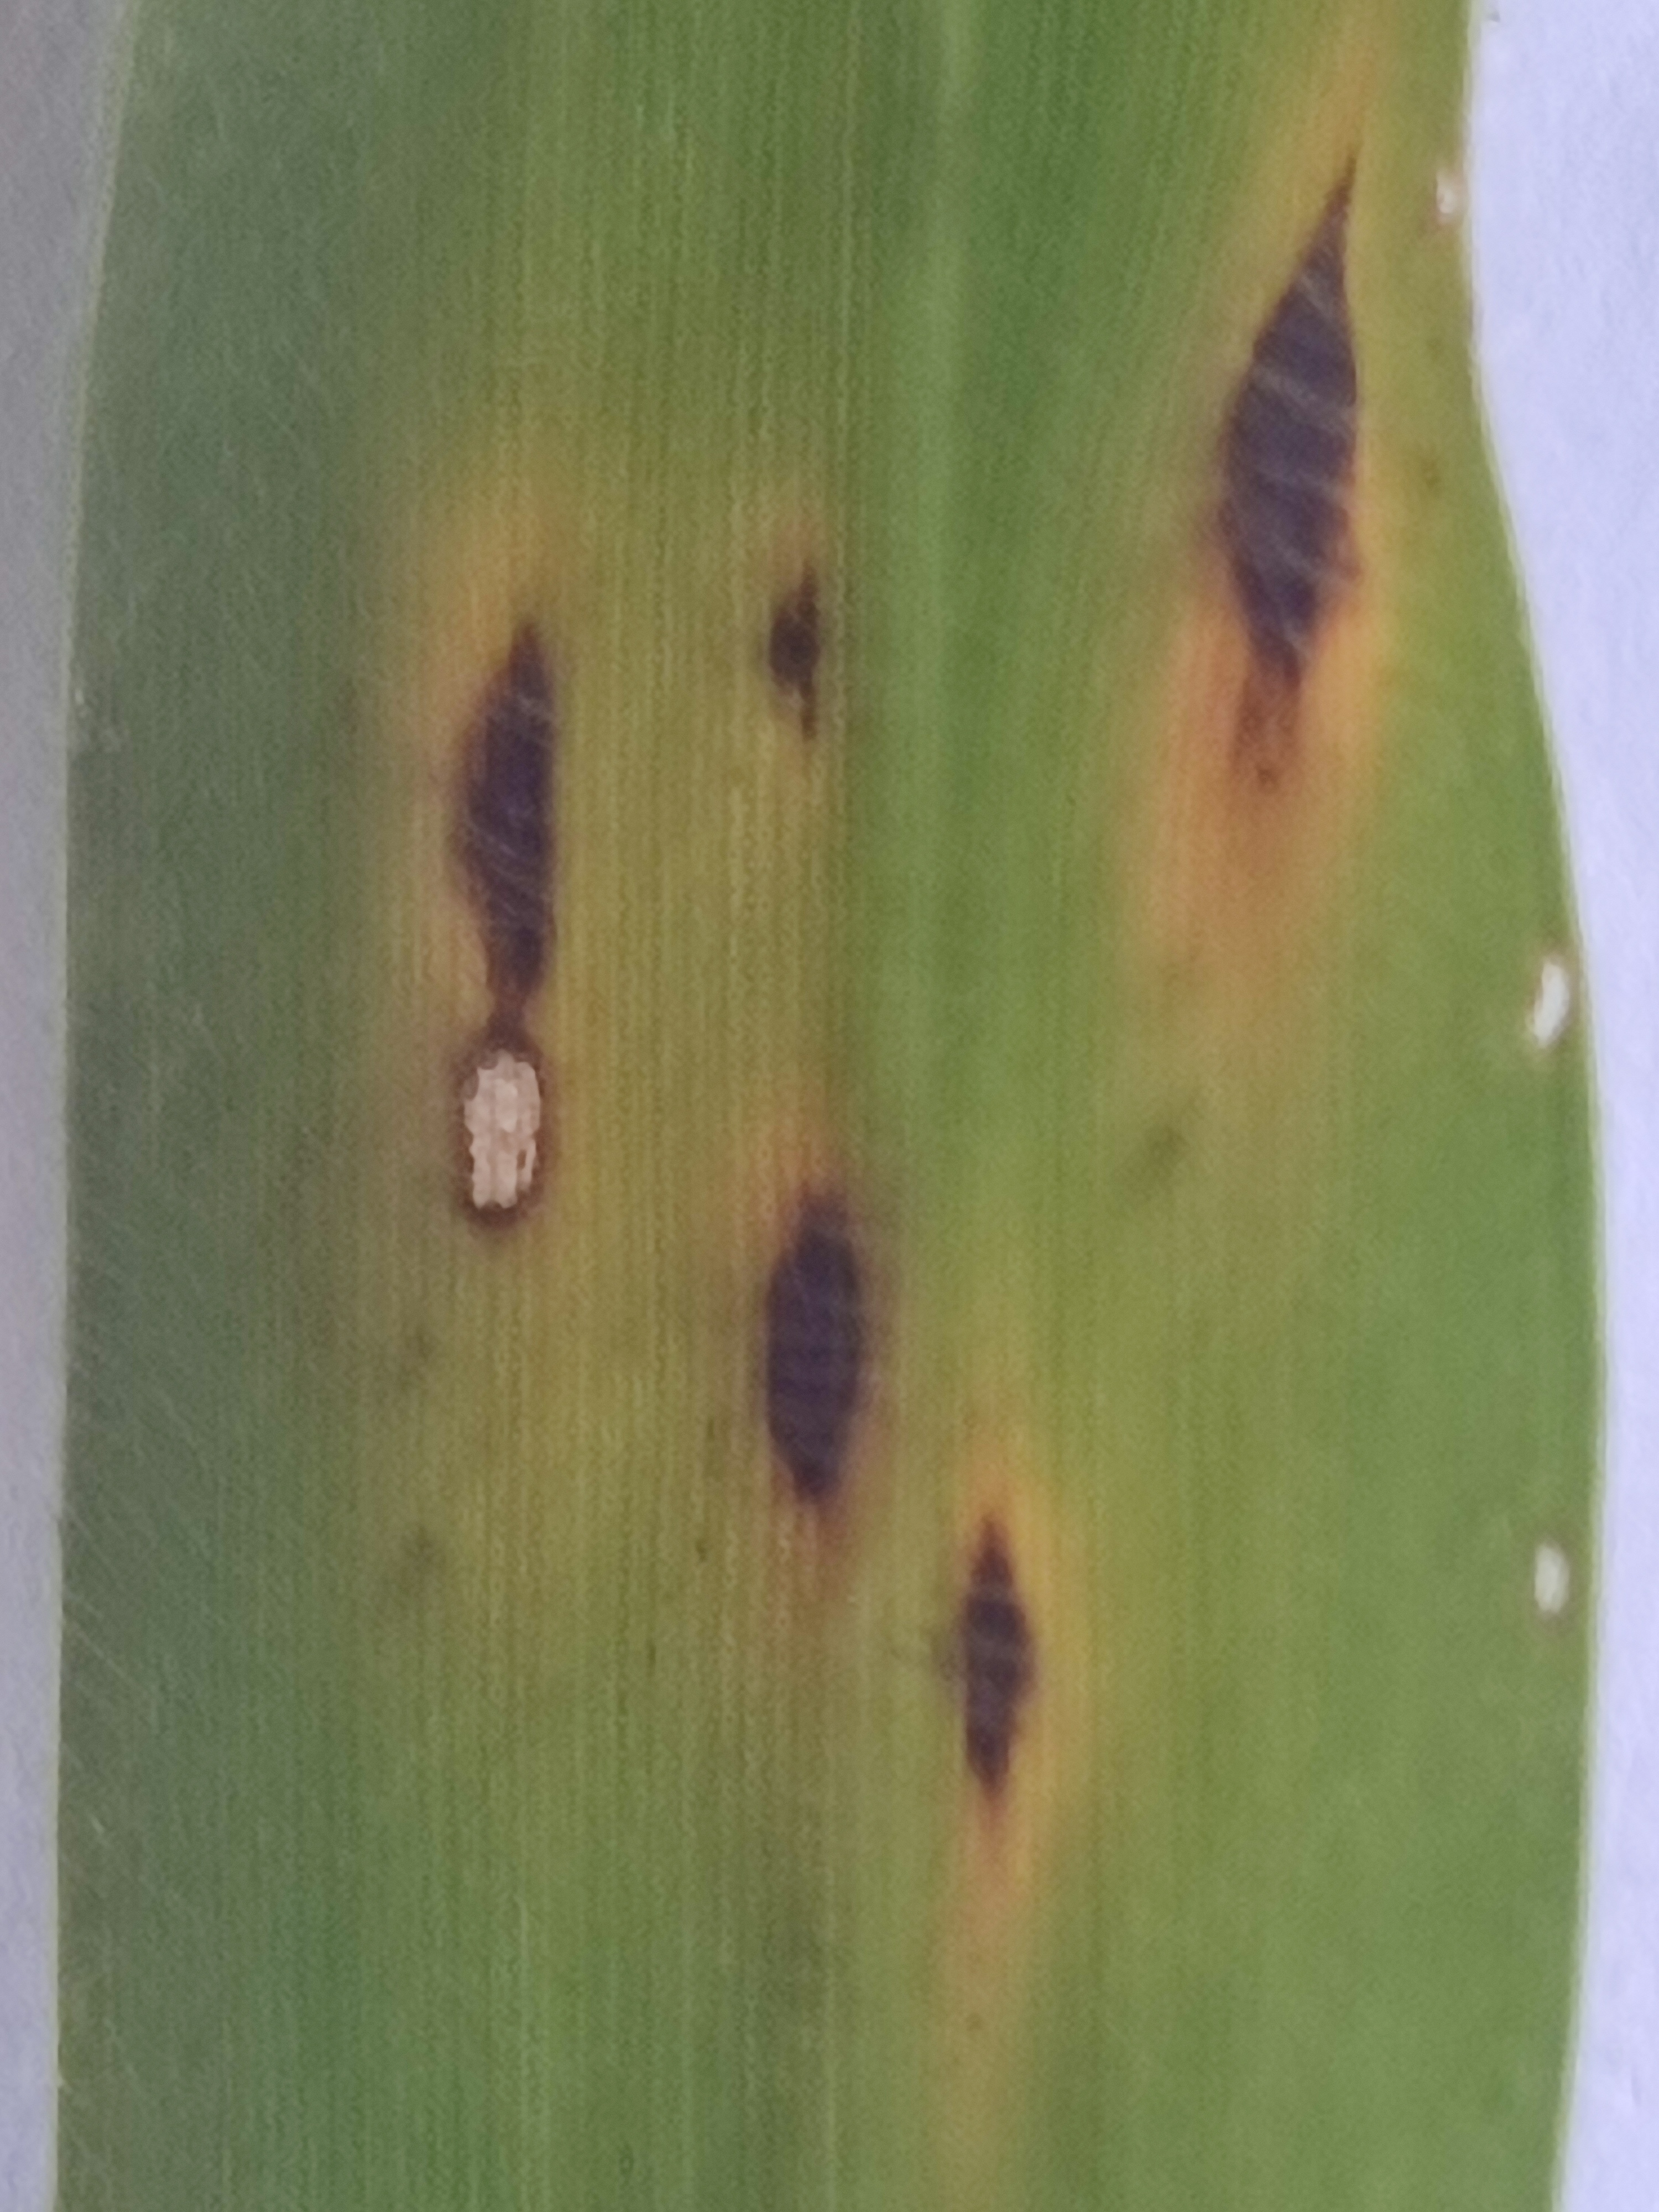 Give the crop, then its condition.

pearl millet, pyricularia sp.
